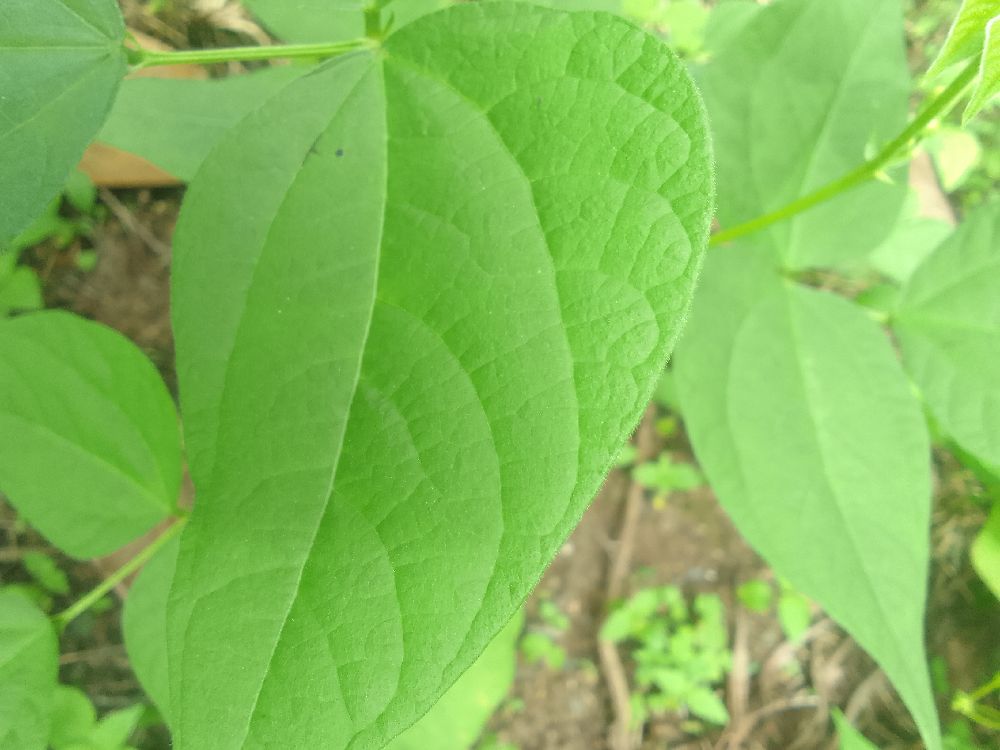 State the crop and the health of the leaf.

common bean, healthy
